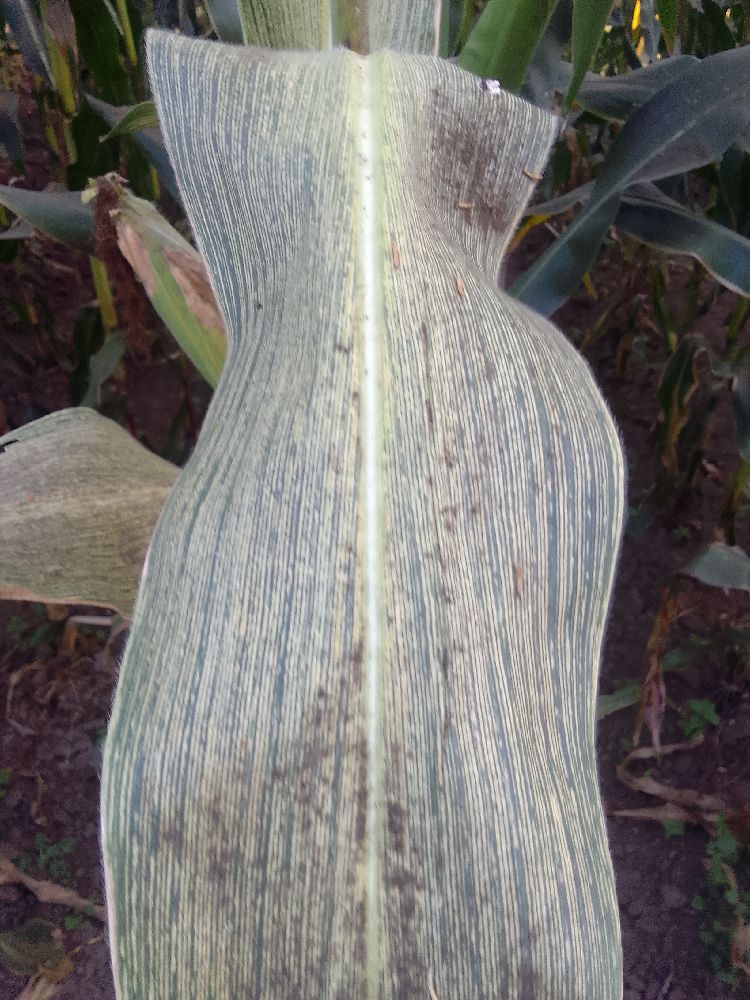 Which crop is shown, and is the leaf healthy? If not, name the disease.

maize, maize streak virus
